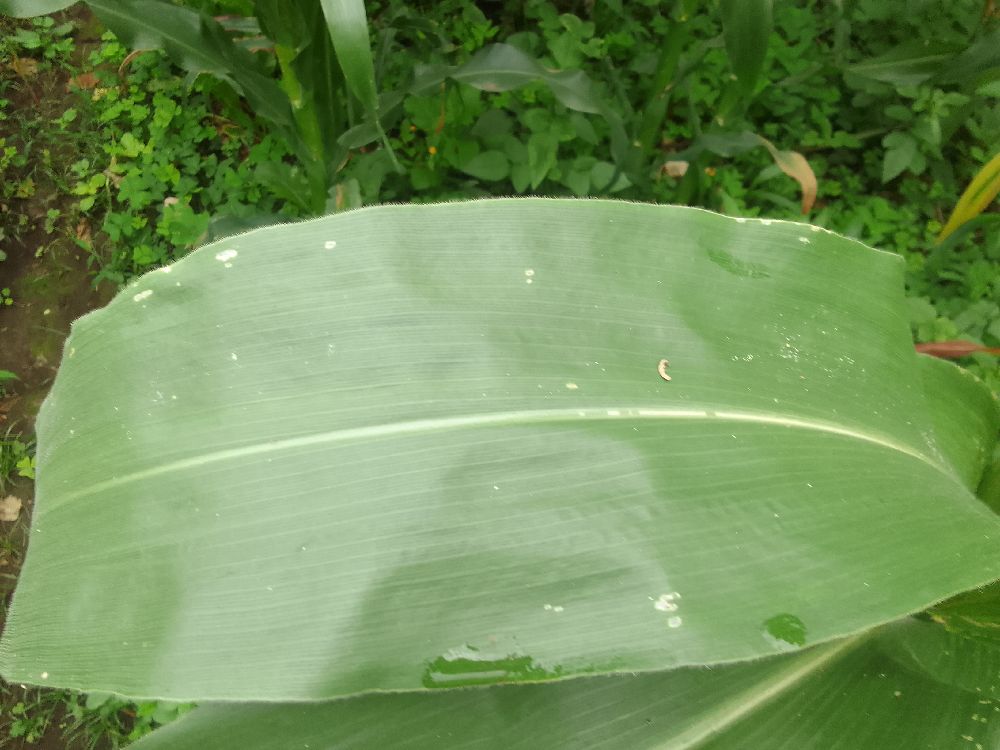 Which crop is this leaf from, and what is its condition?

maize, healthy
